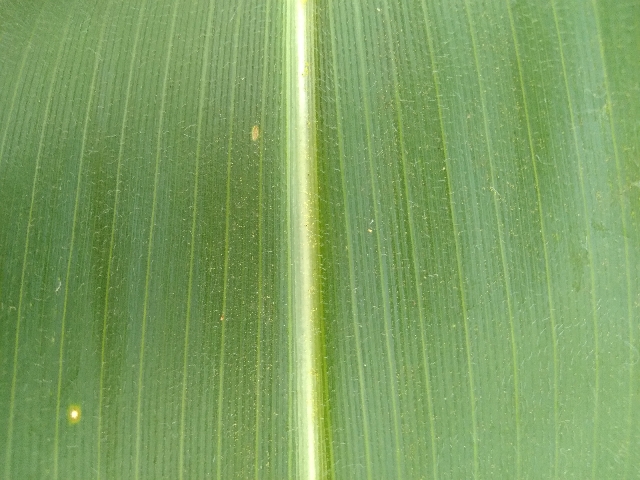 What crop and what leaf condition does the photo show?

maize, healthy
